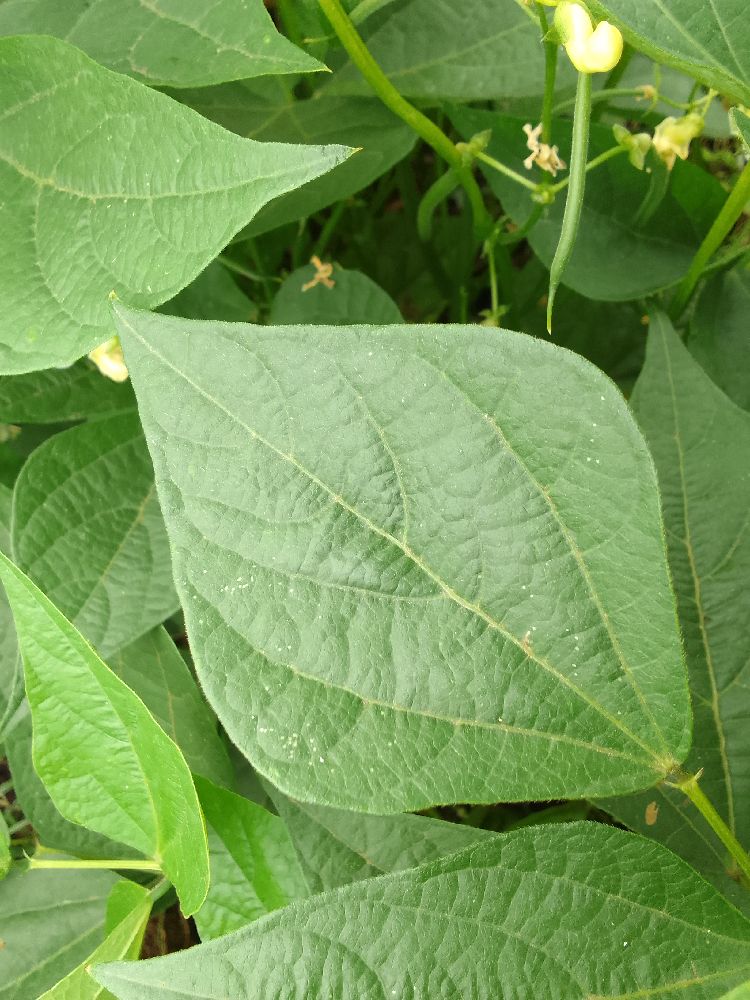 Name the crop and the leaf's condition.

common bean, healthy
